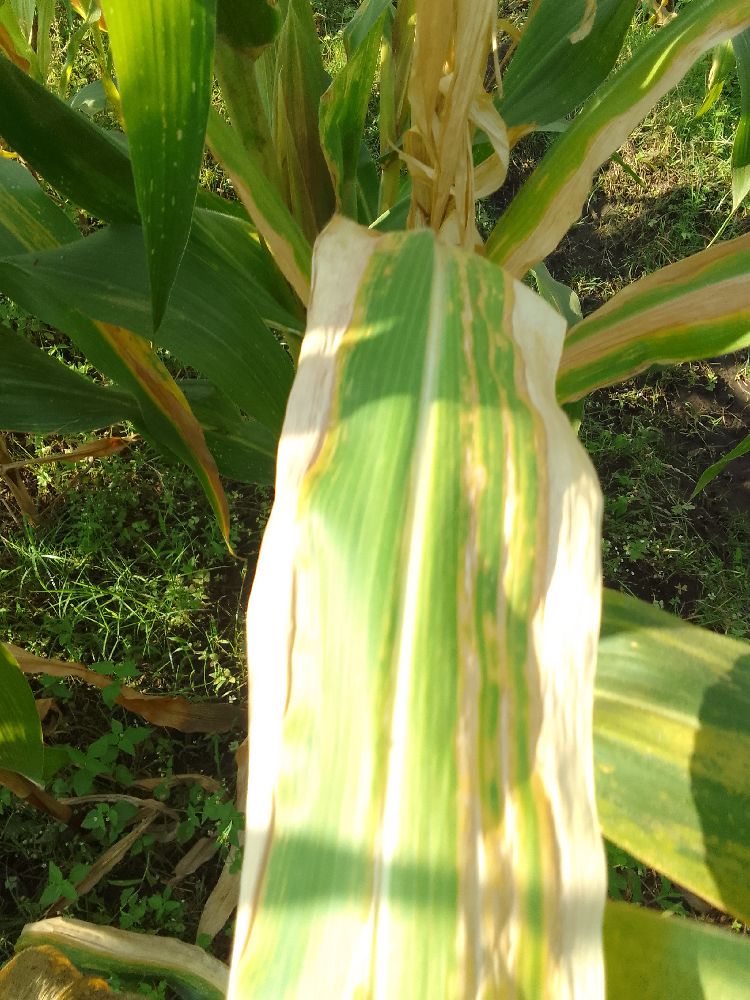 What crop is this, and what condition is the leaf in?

maize, maize lethal necrosis
